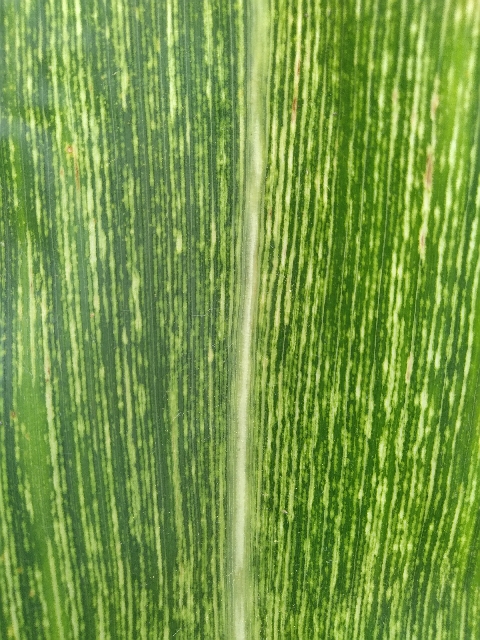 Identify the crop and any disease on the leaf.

maize, maize streak virus
